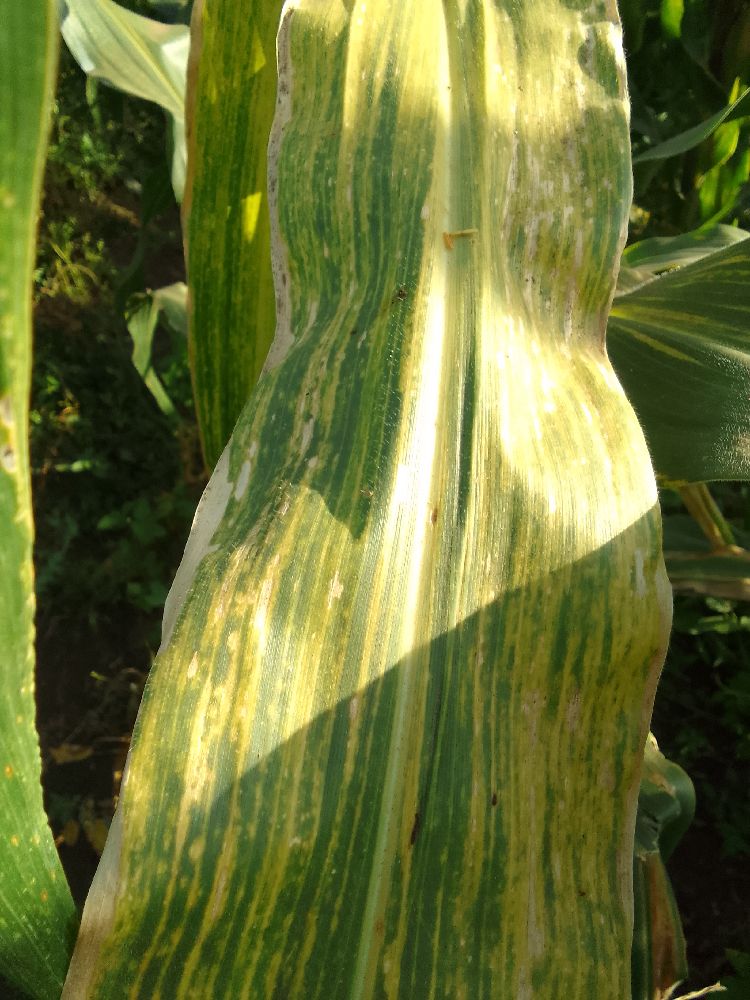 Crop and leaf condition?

maize, maize lethal necrosis
